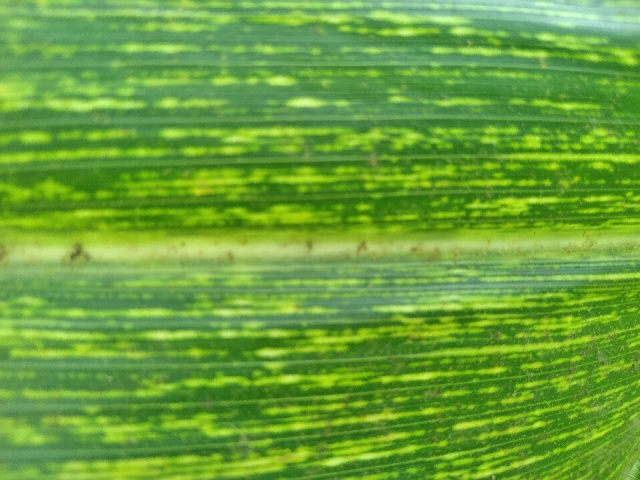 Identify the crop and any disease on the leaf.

maize, maize streak virus
